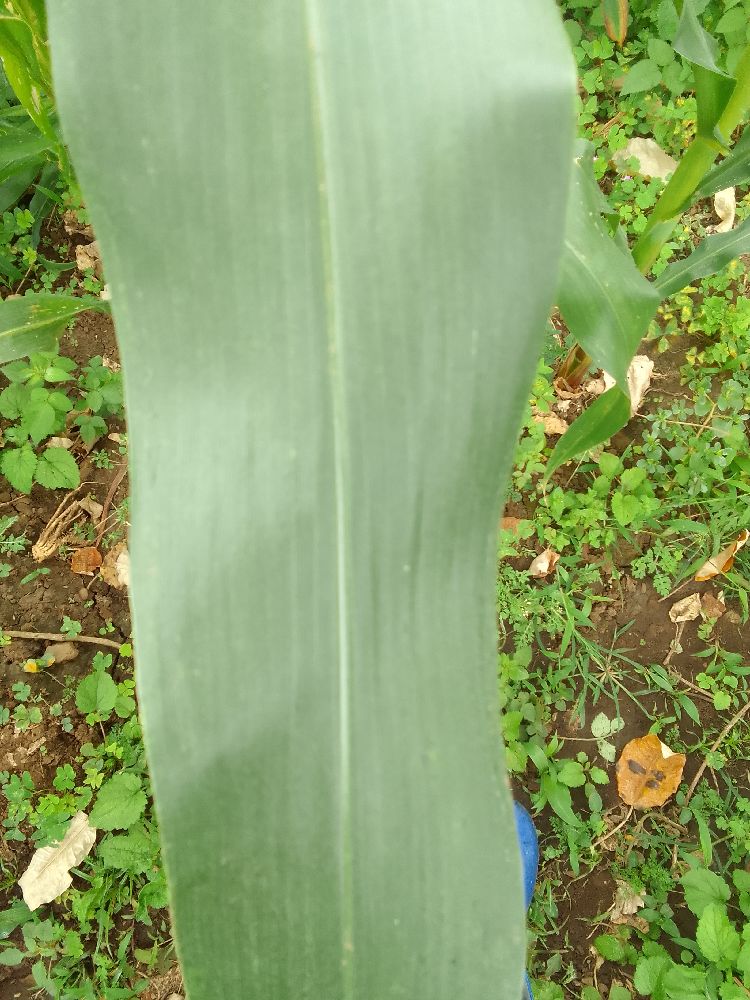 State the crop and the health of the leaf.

maize, healthy
